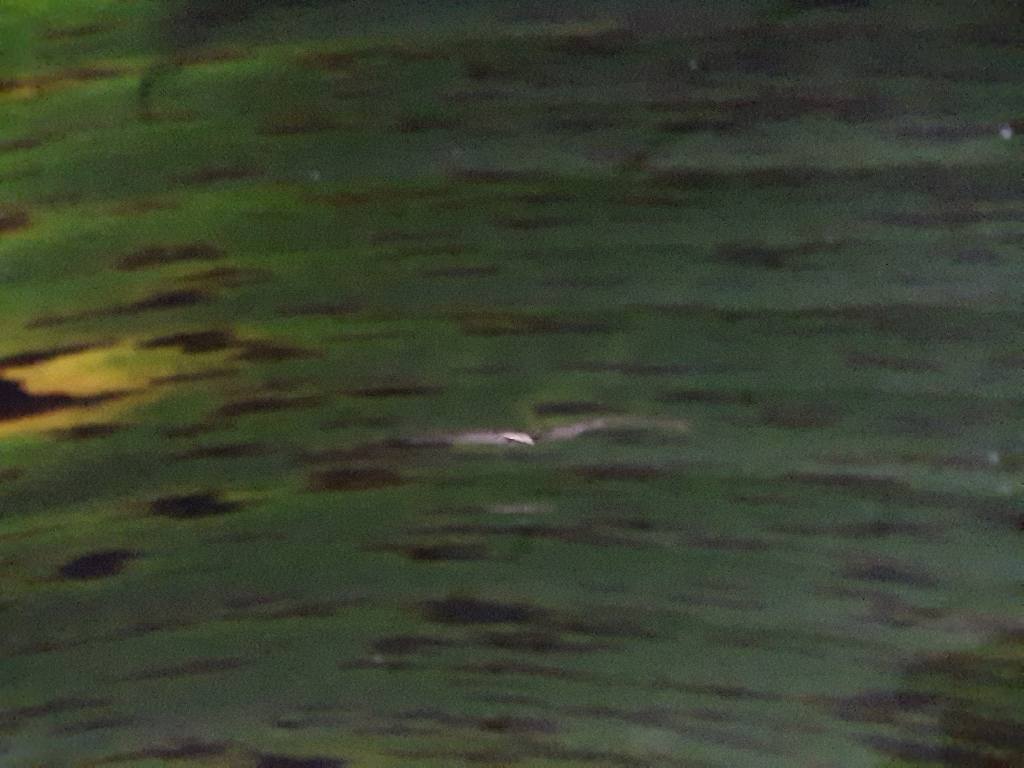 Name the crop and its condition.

banana, black sigatoka
